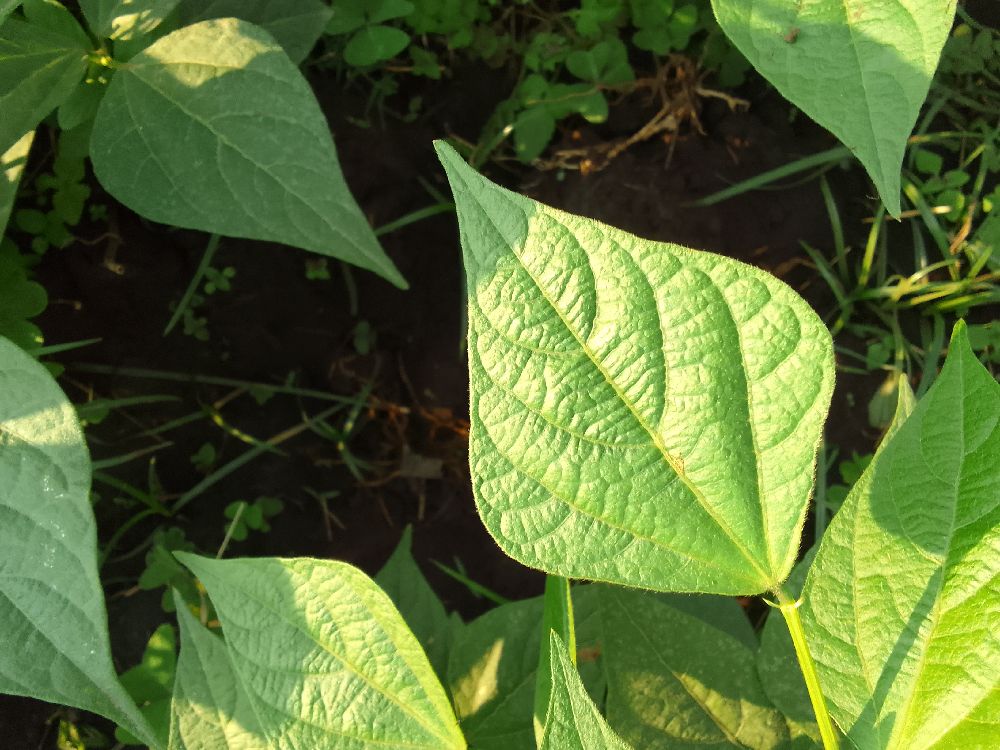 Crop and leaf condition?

common bean, healthy
